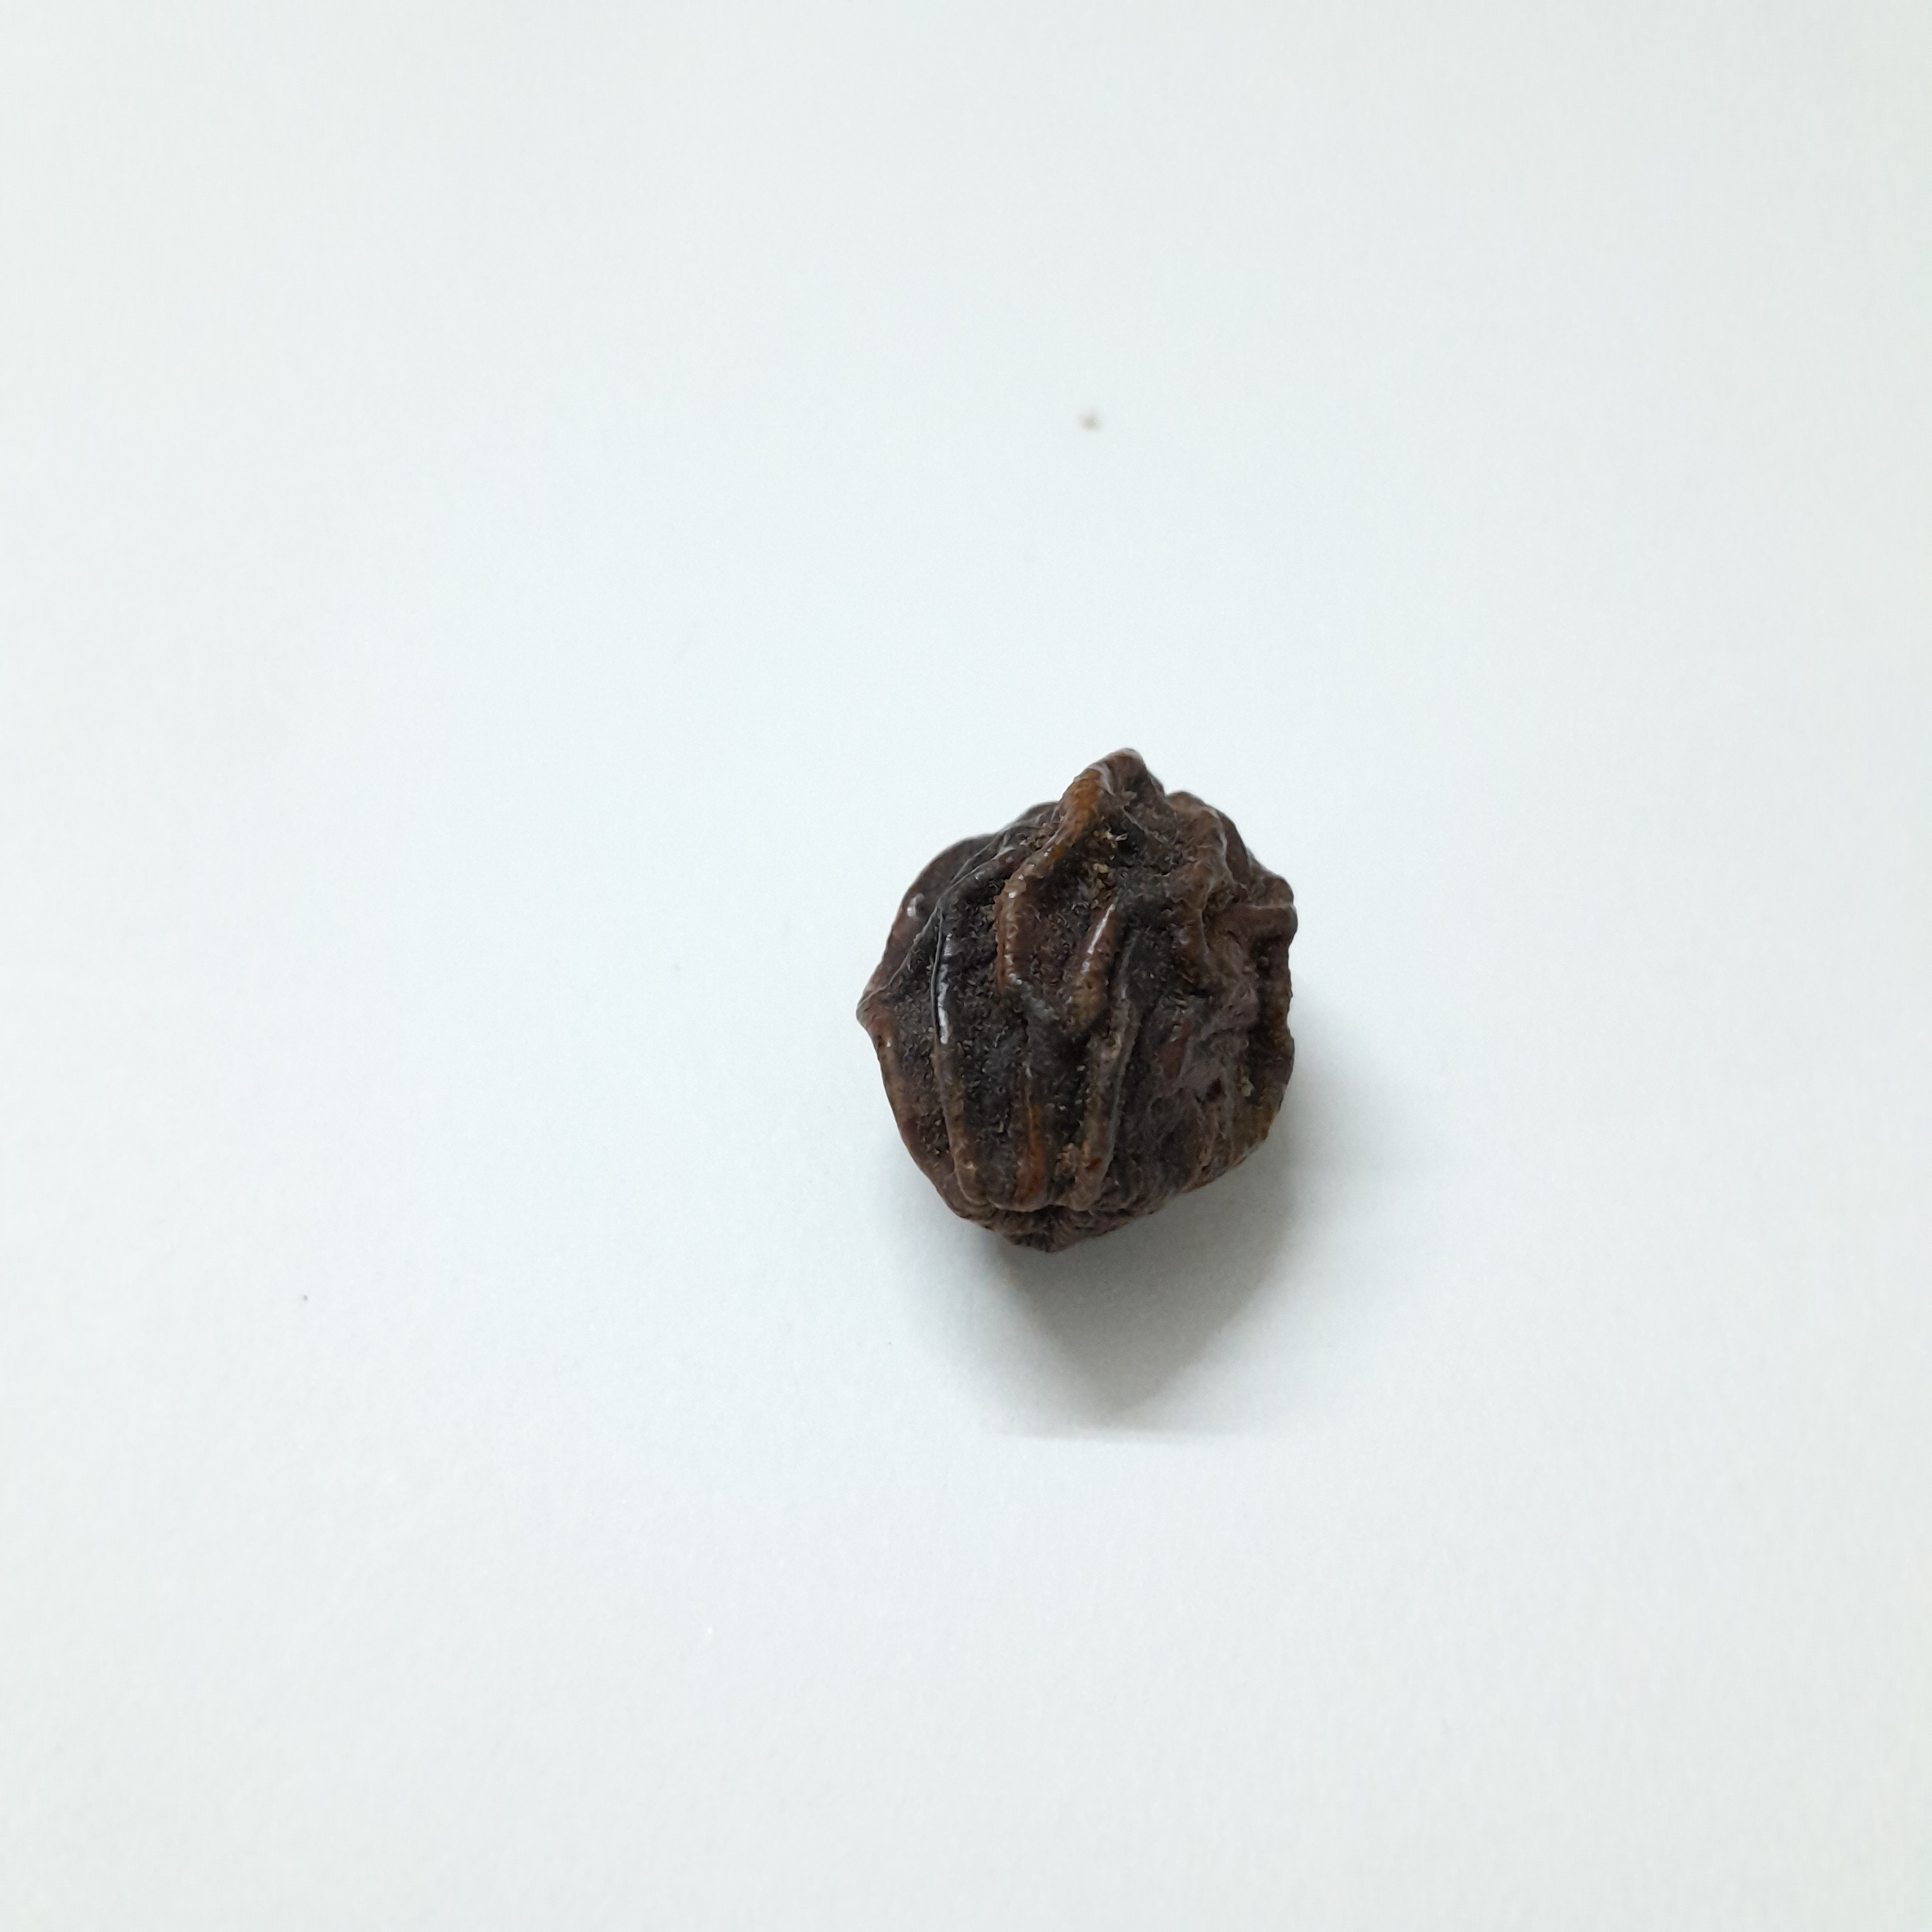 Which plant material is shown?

kadukharik
